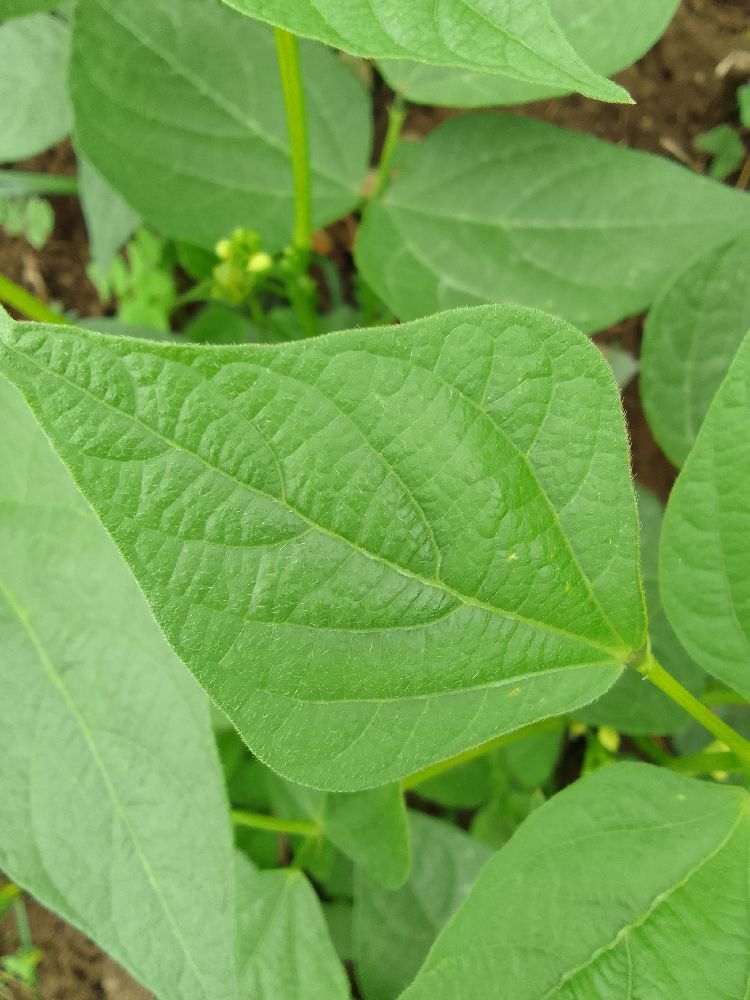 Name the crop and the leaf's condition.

common bean, healthy
